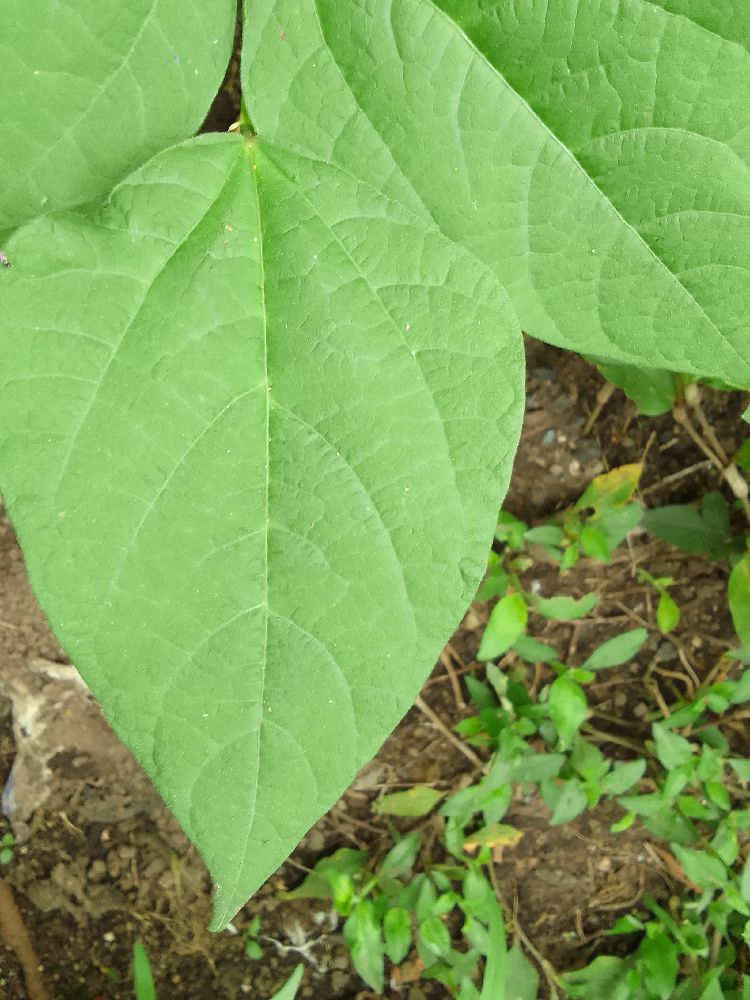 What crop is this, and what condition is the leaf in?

common bean, healthy
